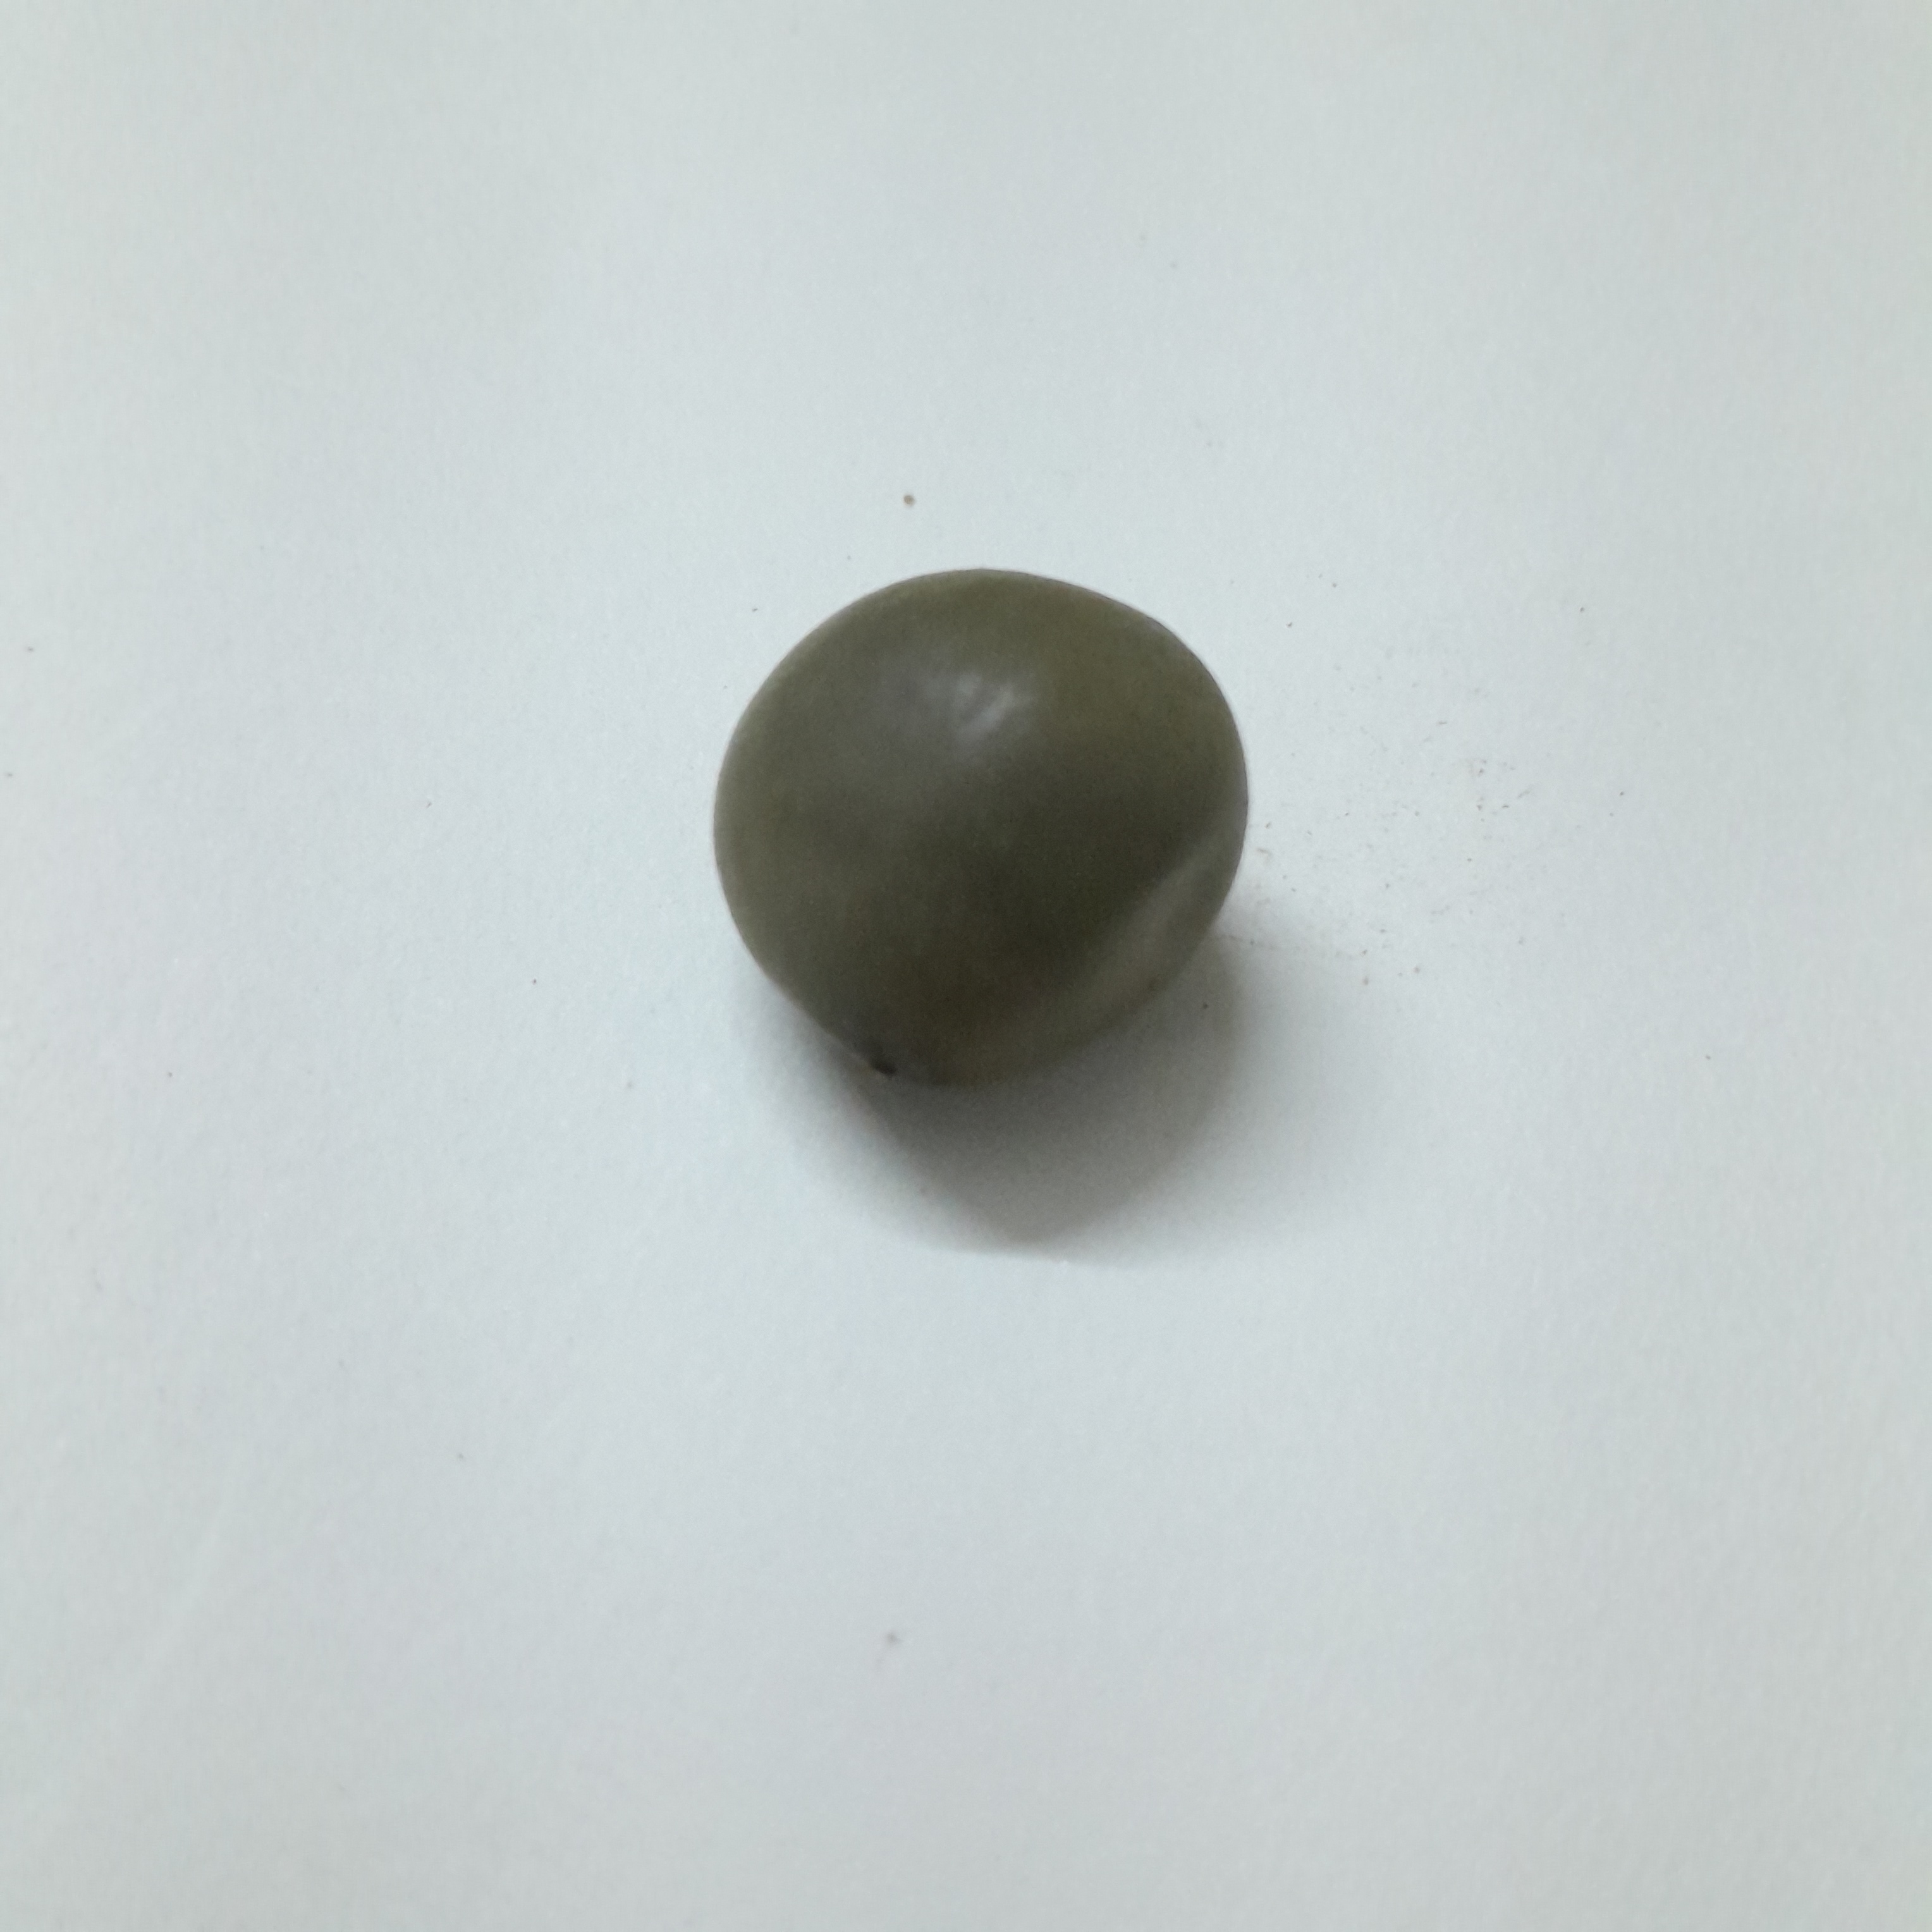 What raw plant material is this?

sagargota
